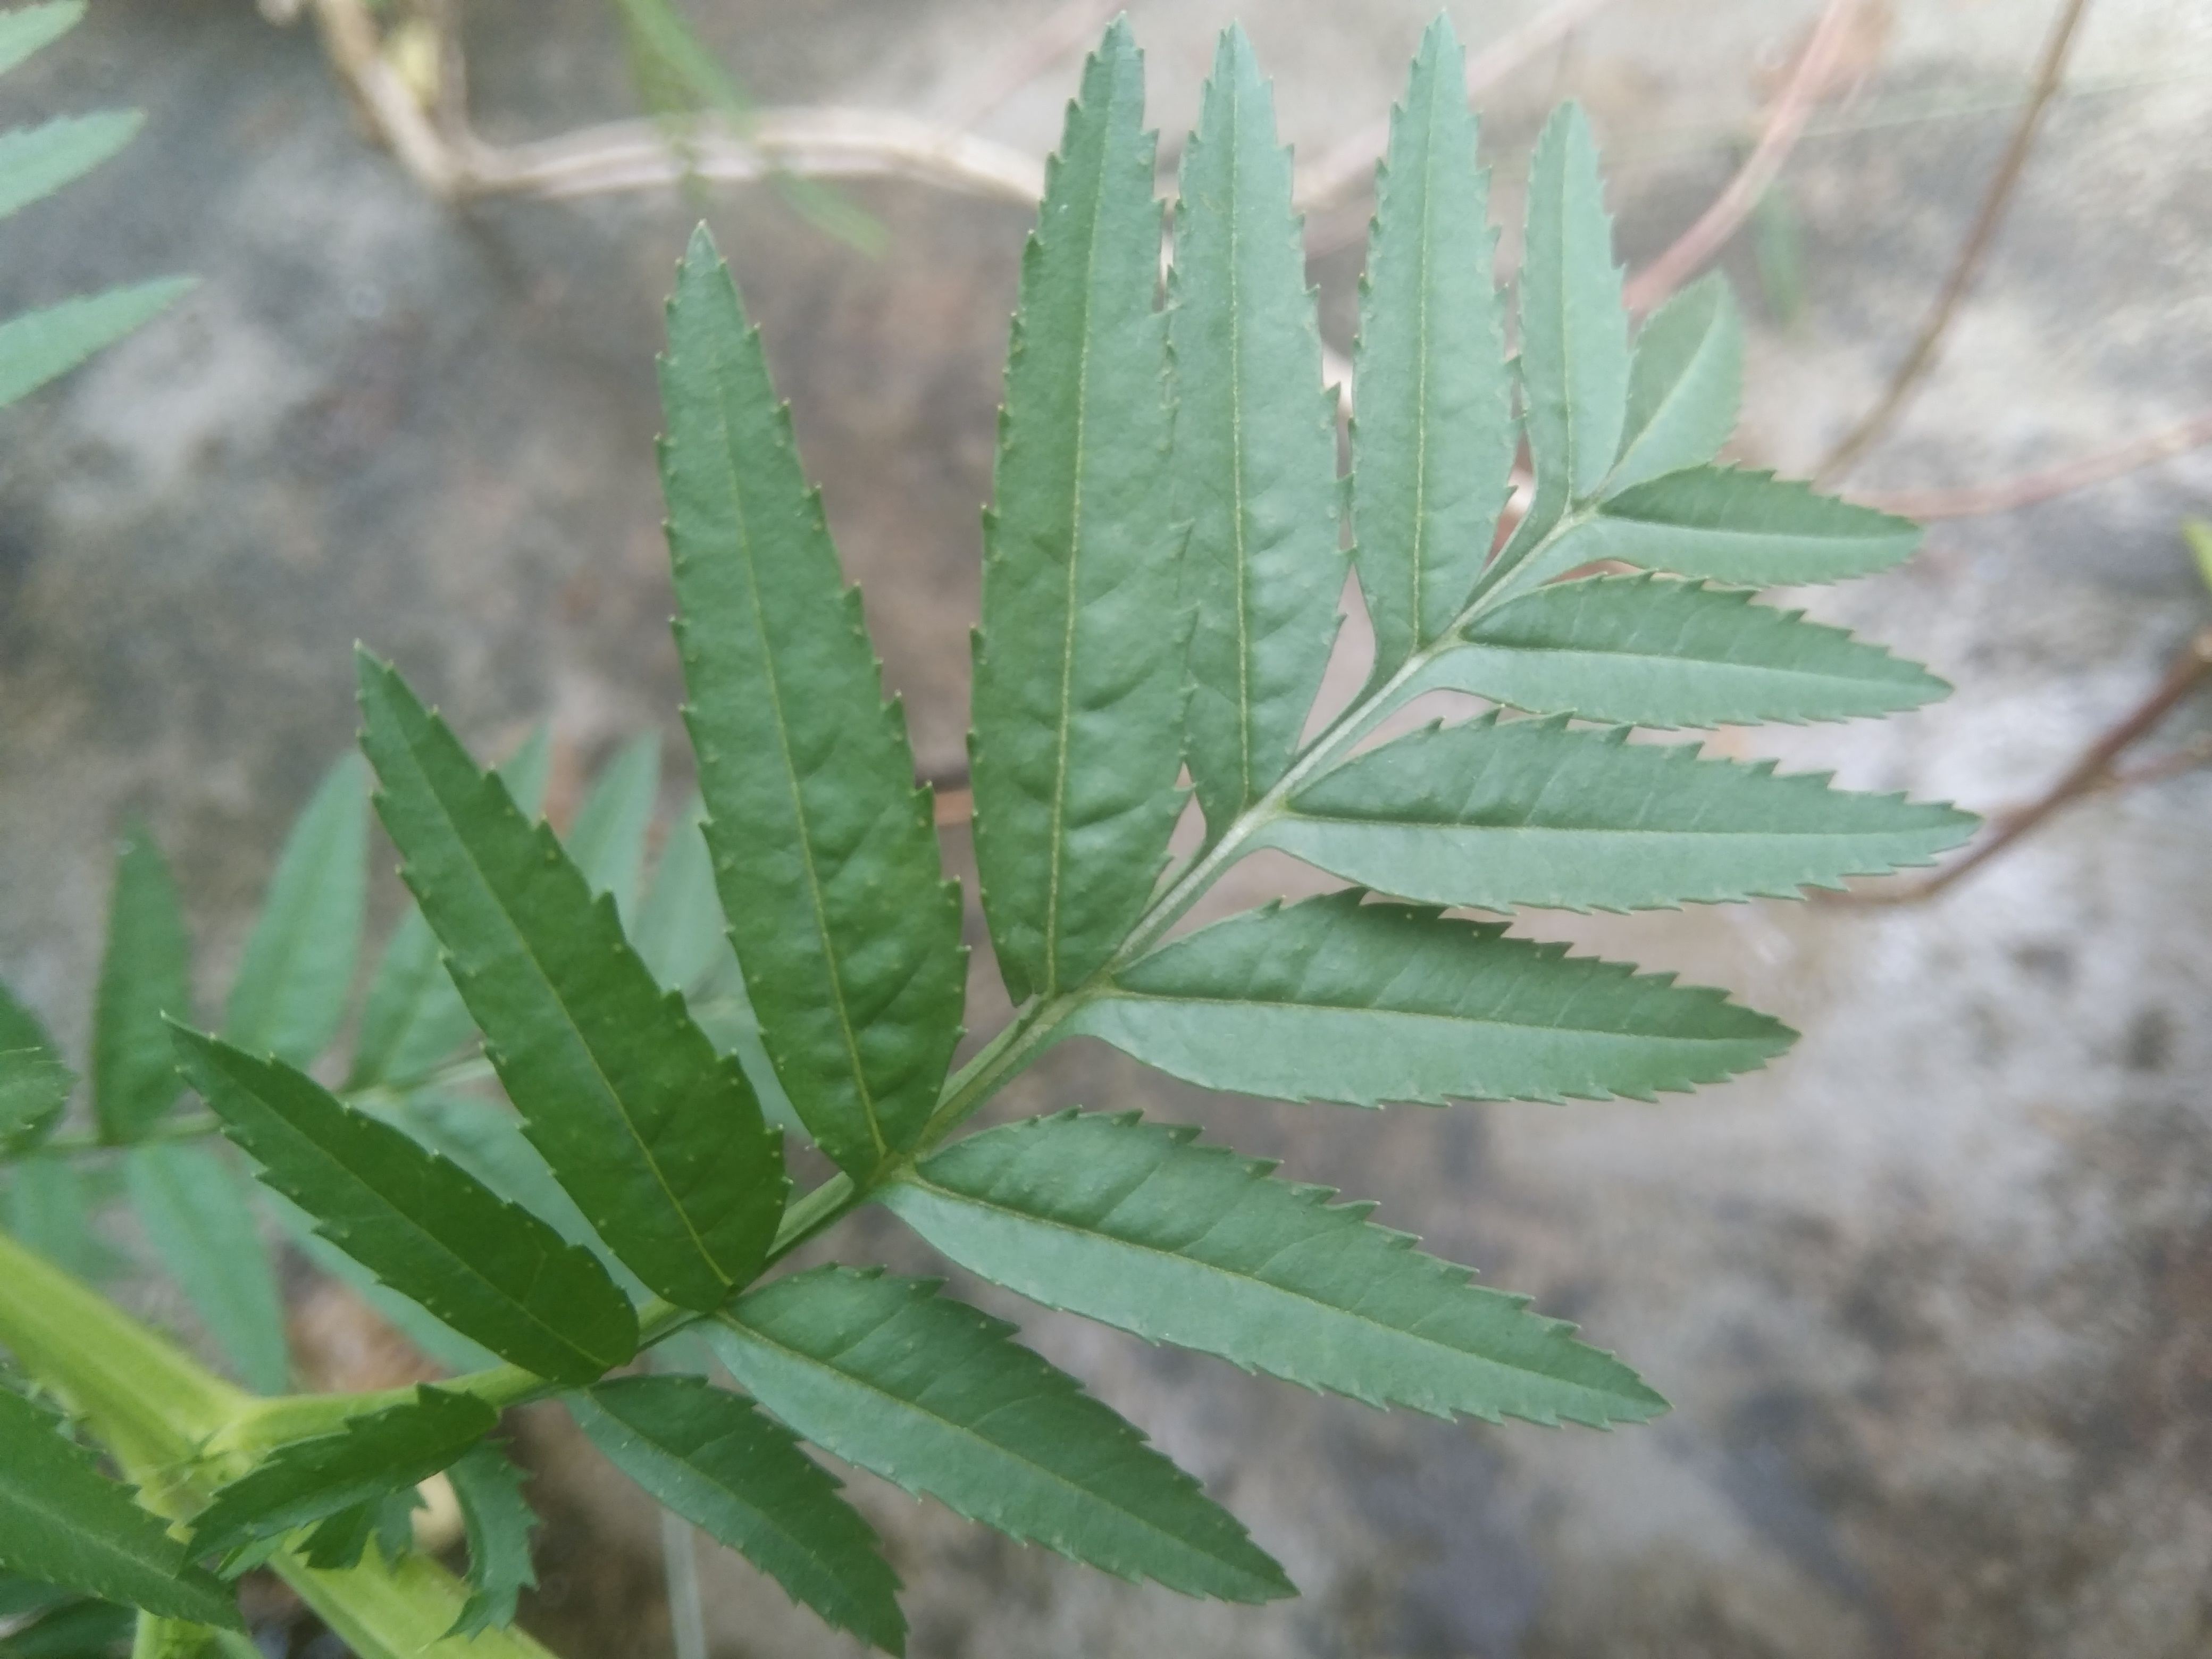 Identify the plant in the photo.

marigold
